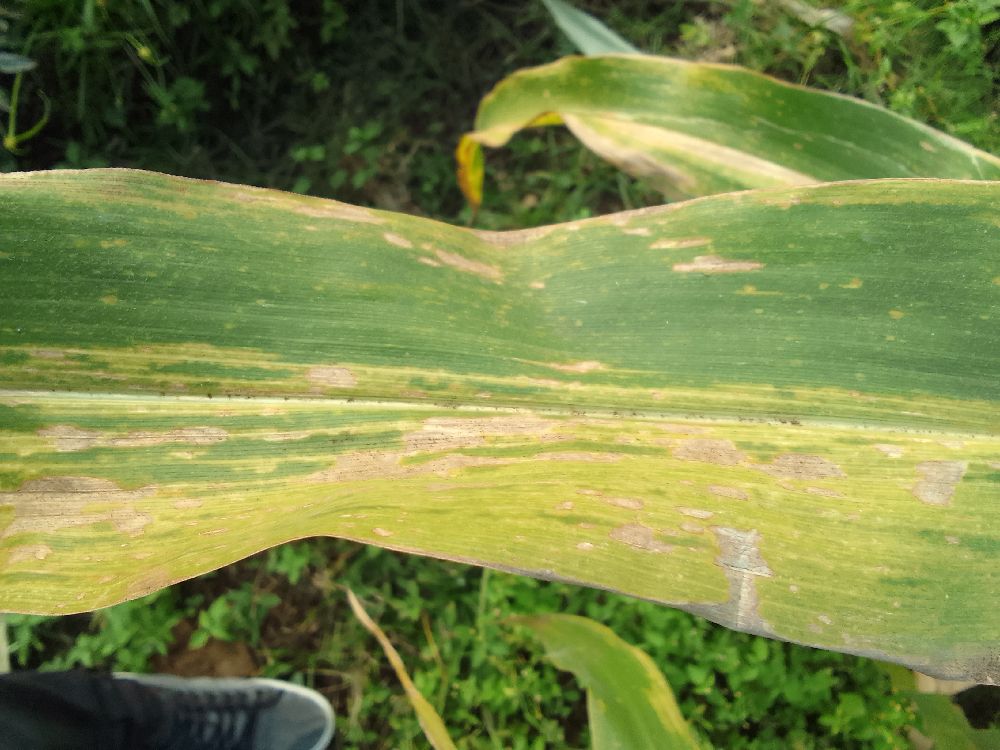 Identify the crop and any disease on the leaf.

maize, maize lethal necrosis
